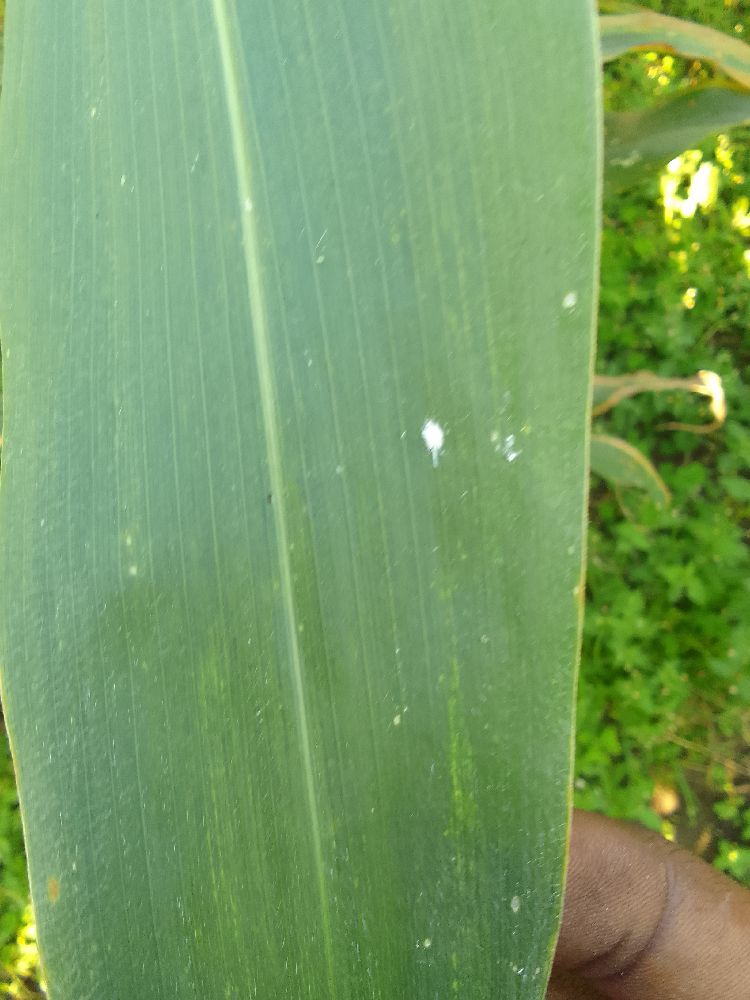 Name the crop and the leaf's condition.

maize, healthy
